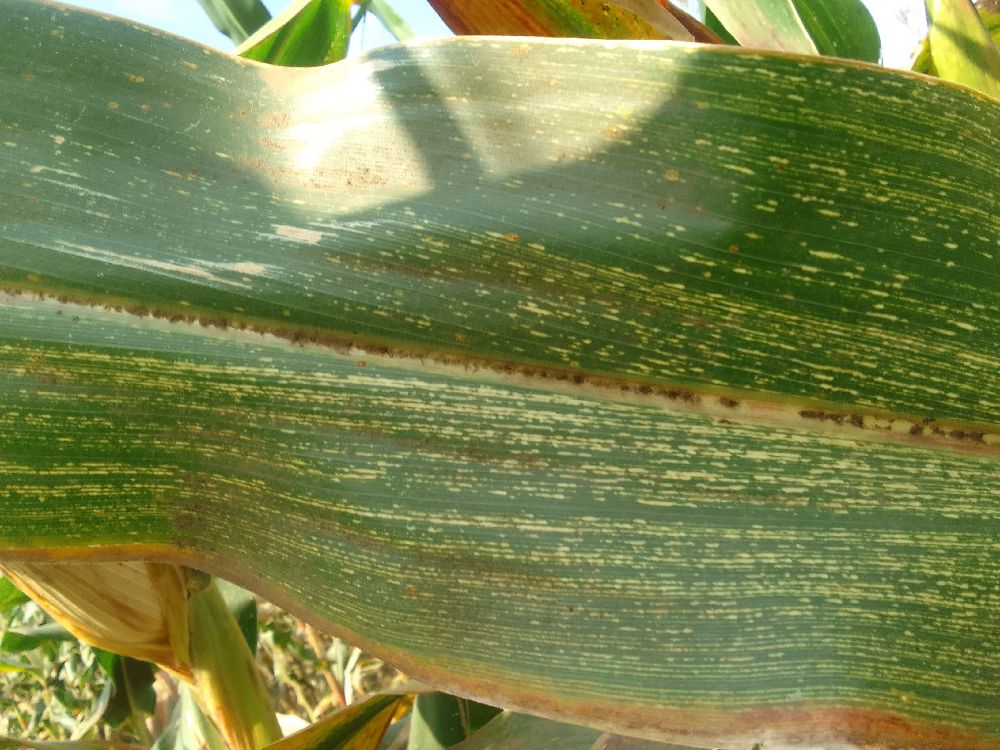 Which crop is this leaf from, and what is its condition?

maize, maize streak virus
